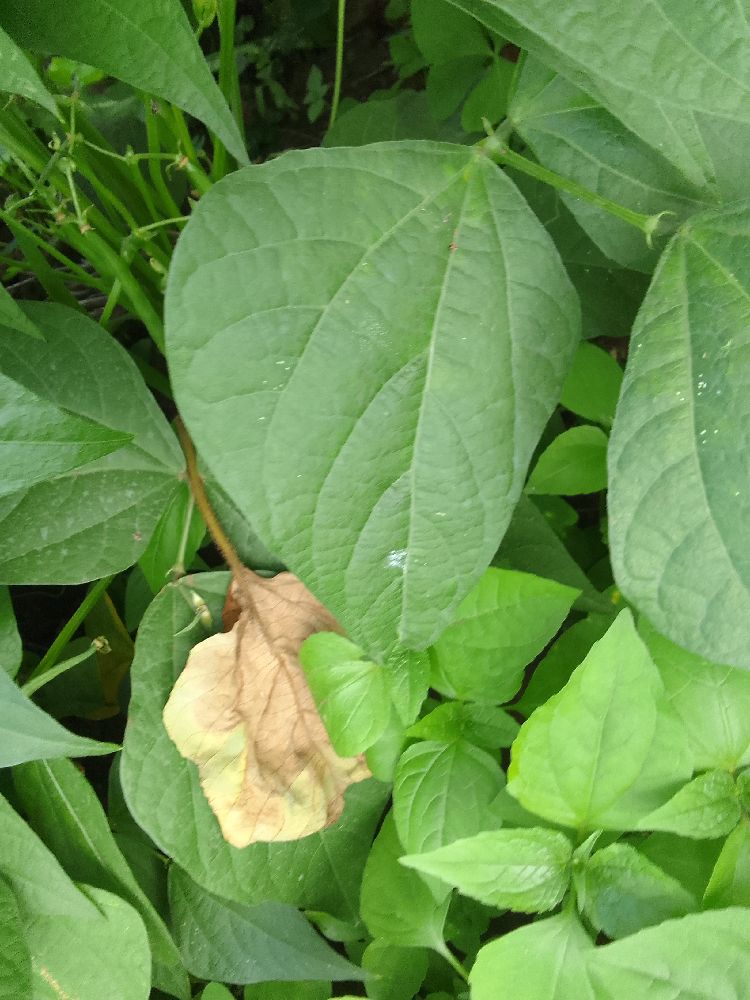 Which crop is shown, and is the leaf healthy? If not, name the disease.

common bean, healthy
